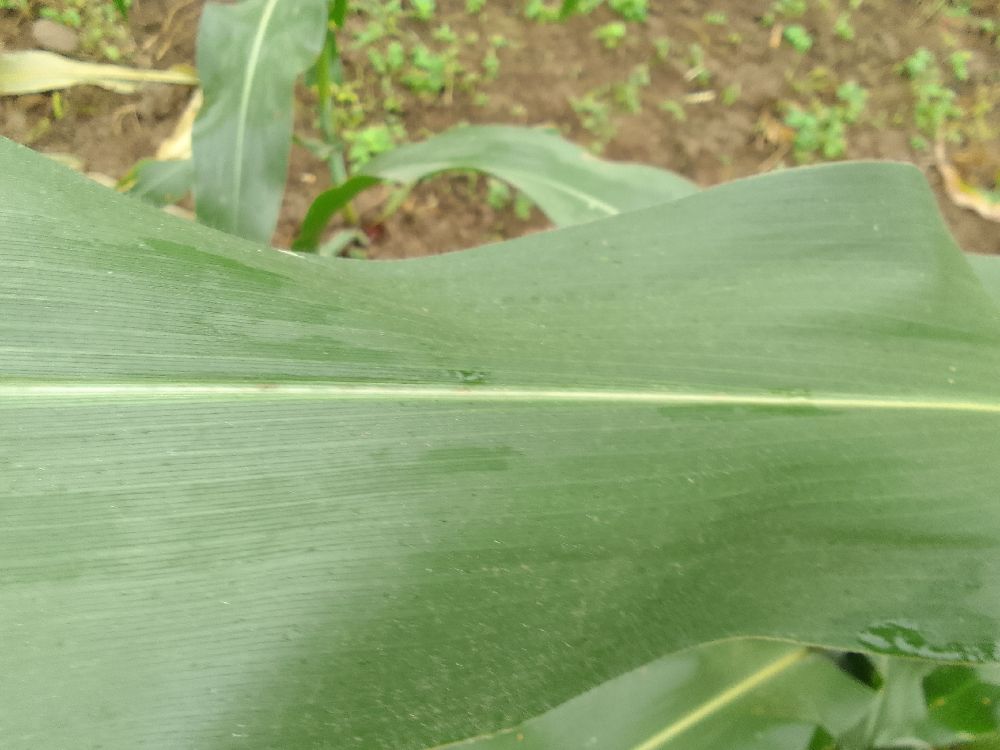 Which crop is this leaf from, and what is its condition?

maize, healthy
